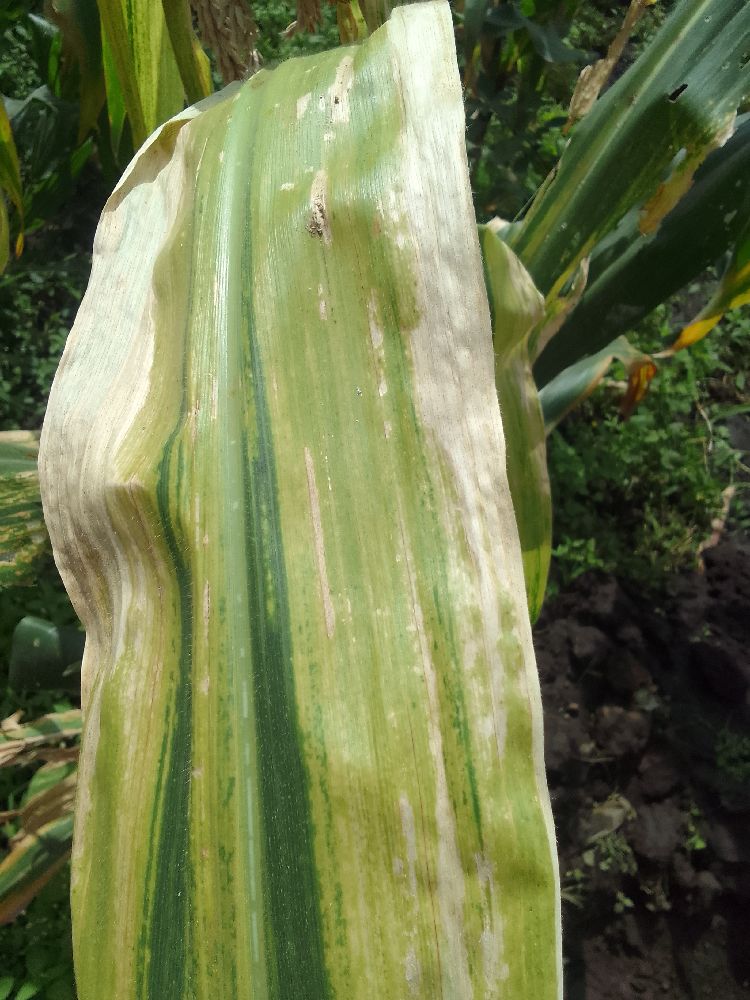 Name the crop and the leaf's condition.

maize, maize lethal necrosis
